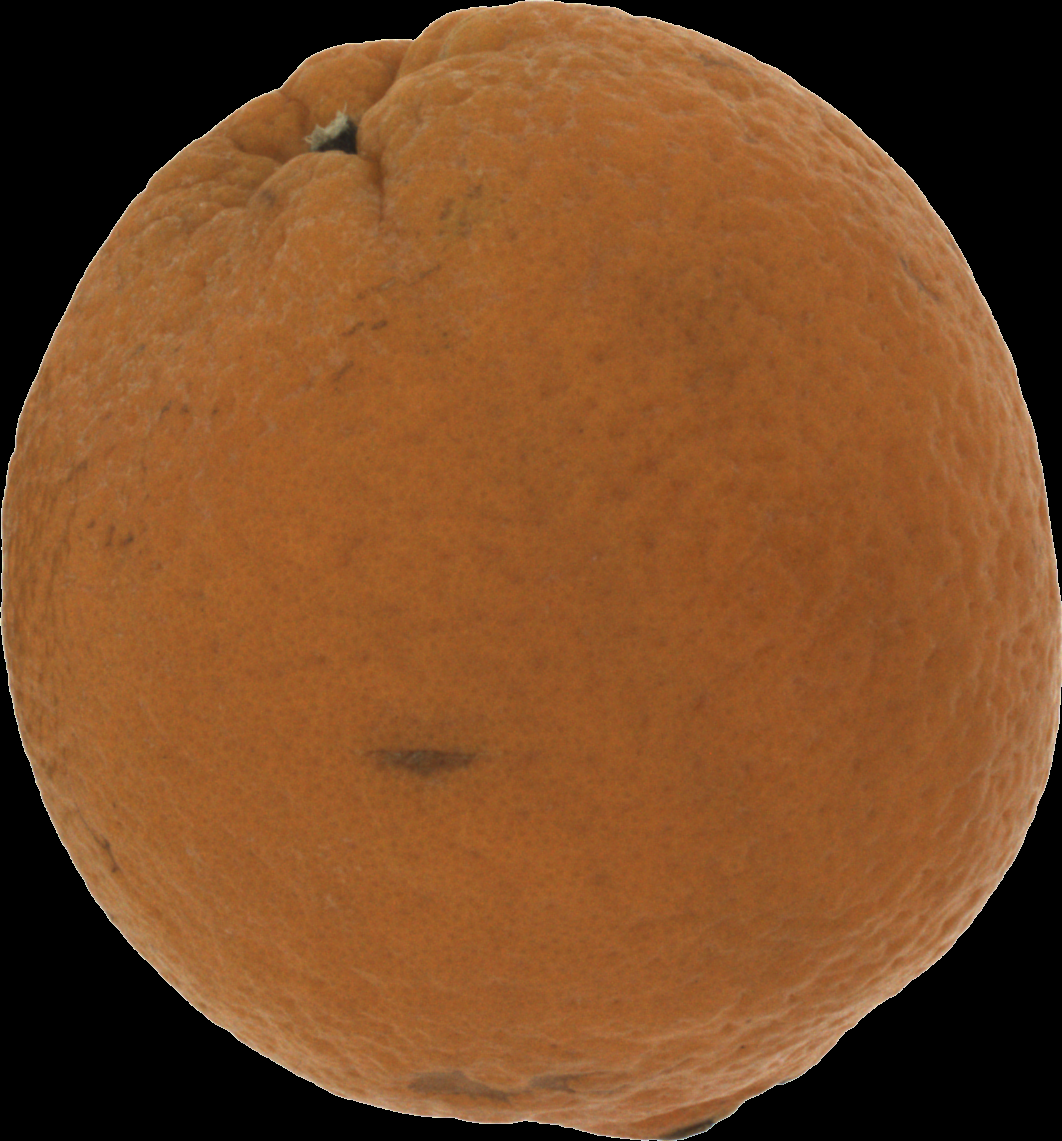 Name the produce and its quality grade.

orange, bad
